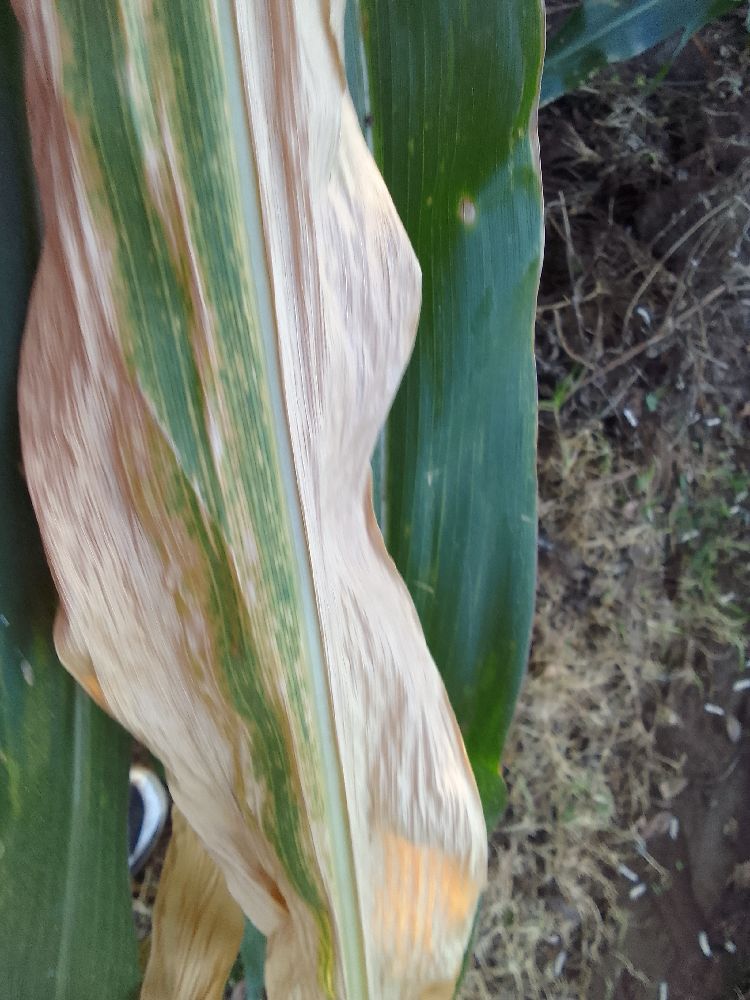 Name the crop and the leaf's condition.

maize, maize lethal necrosis
